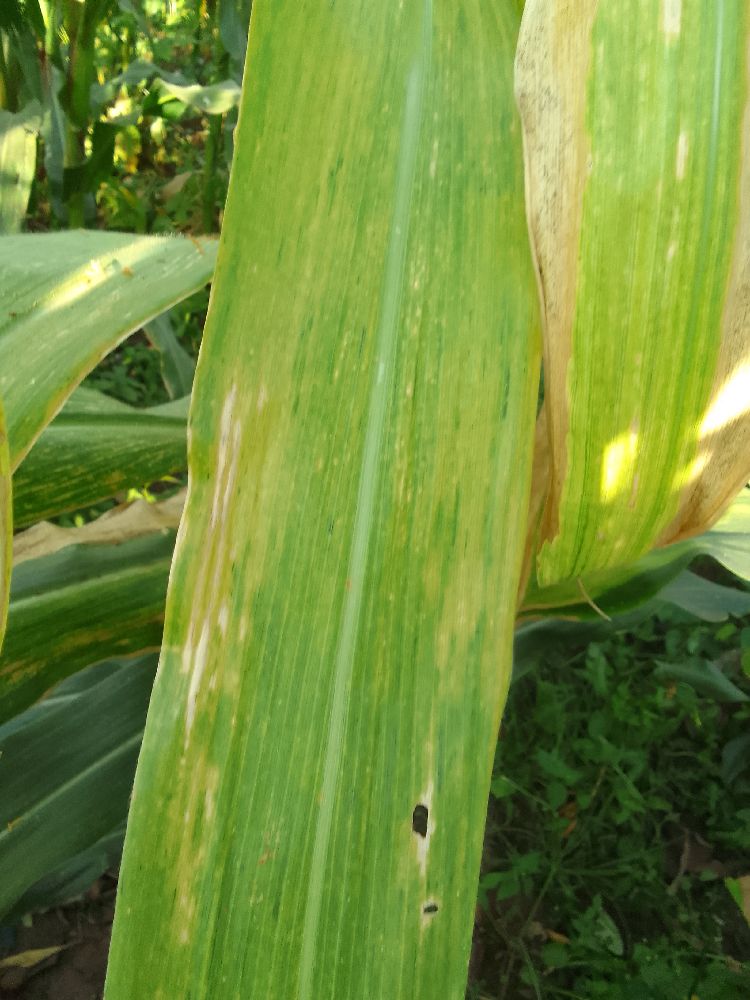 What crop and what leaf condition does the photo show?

maize, maize lethal necrosis
